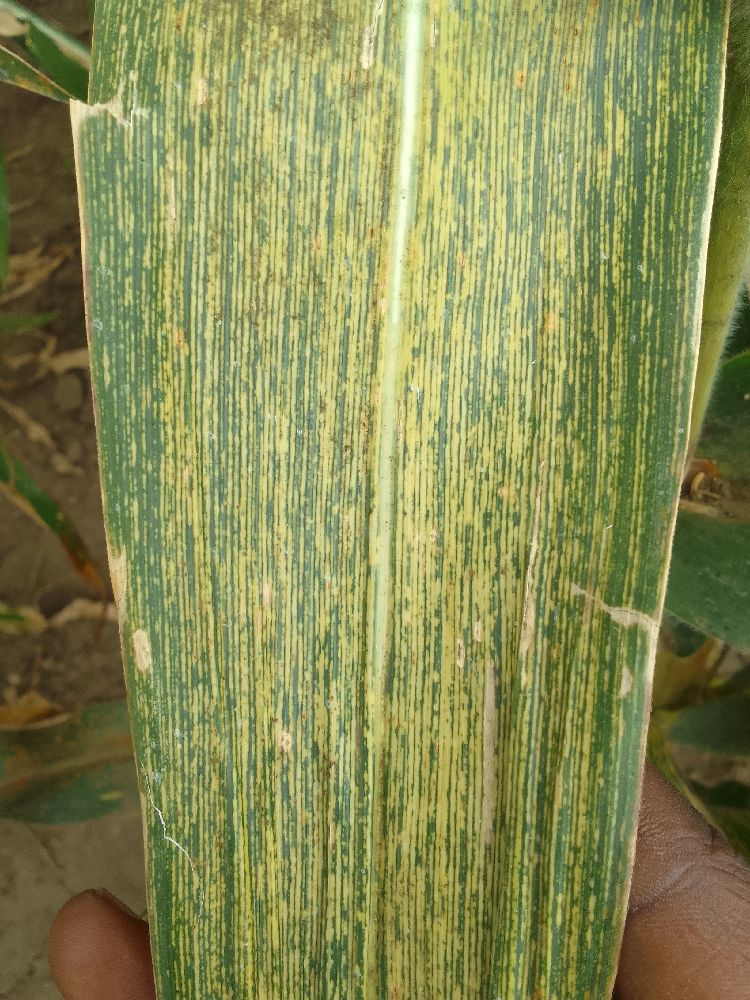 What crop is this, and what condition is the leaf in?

maize, maize streak virus
